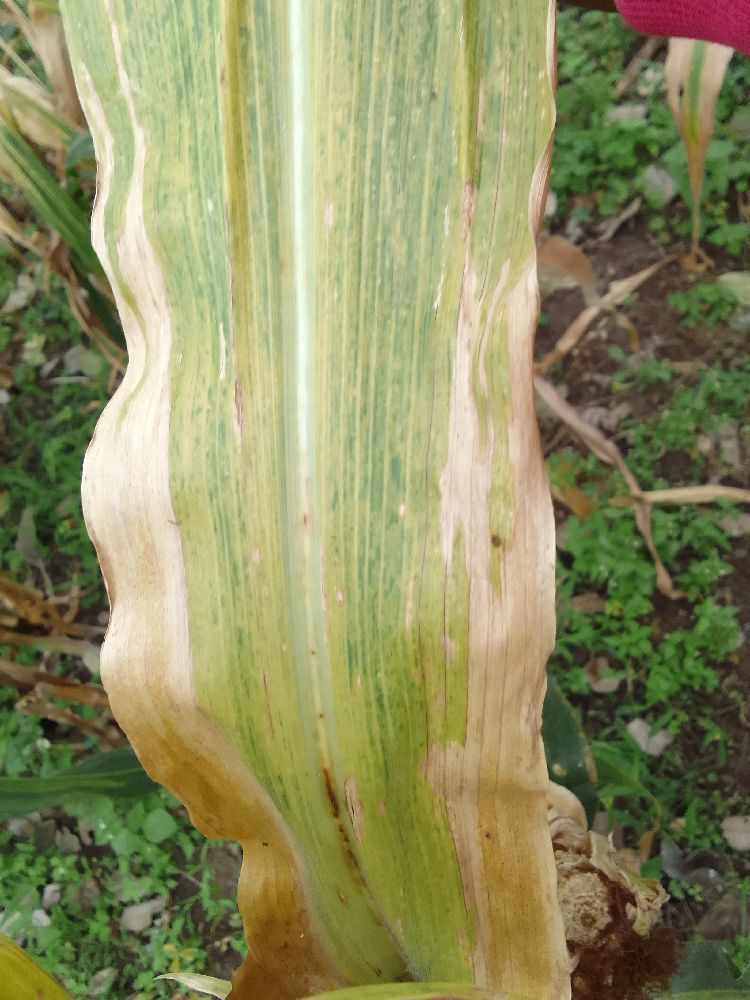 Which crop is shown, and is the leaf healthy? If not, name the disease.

maize, maize lethal necrosis
